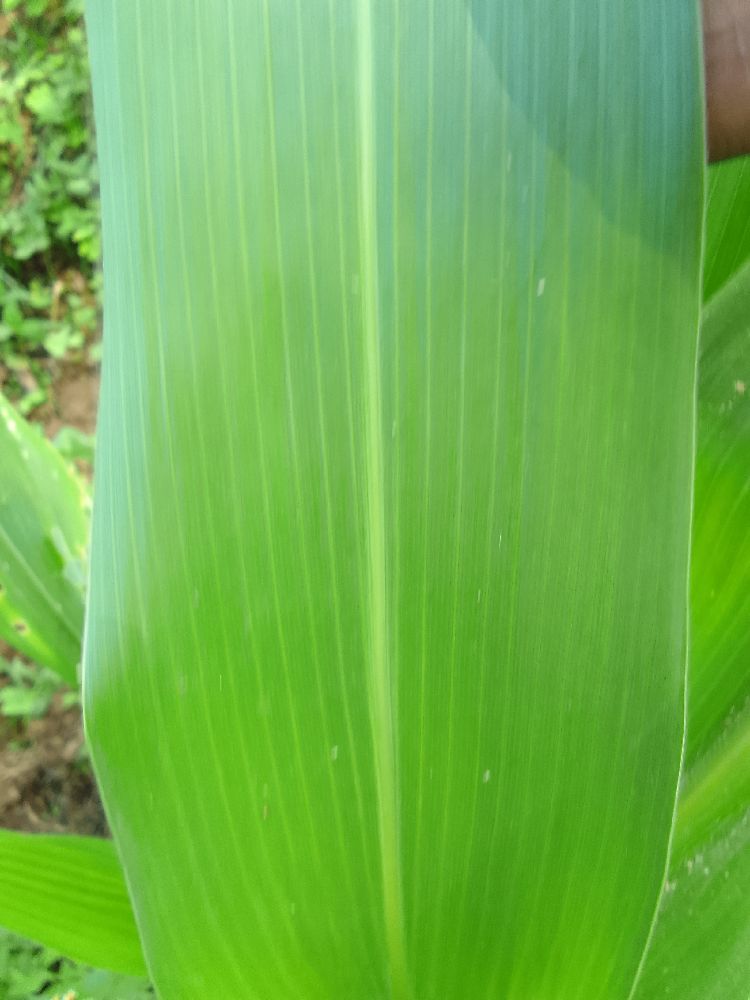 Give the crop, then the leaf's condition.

maize, healthy
